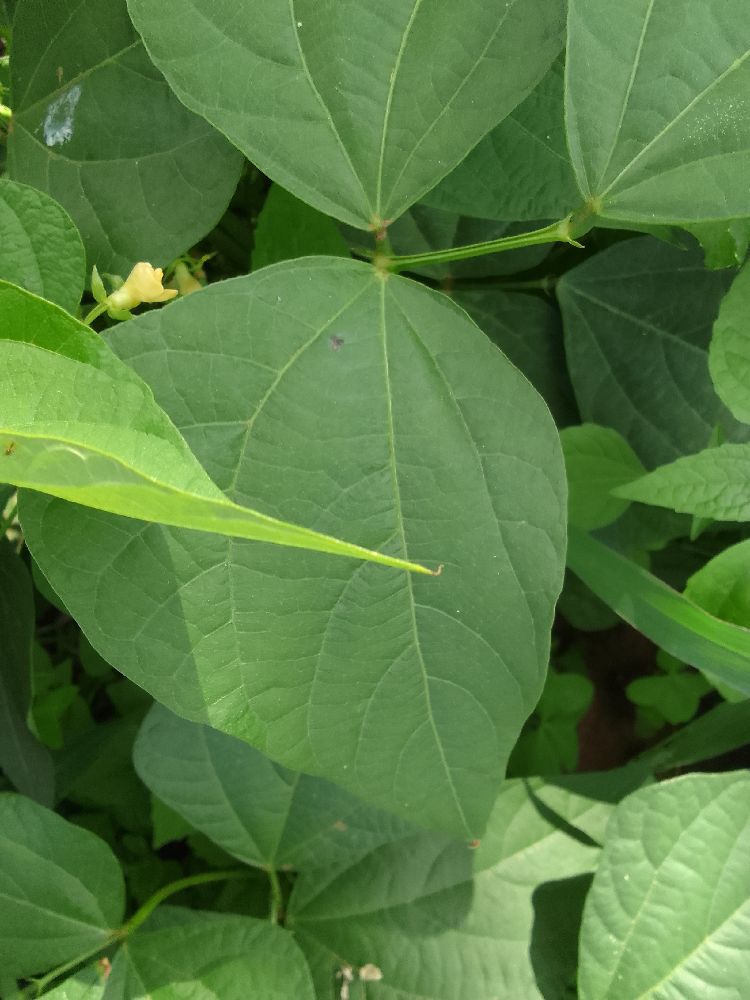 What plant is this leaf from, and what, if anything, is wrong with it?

common bean, healthy
